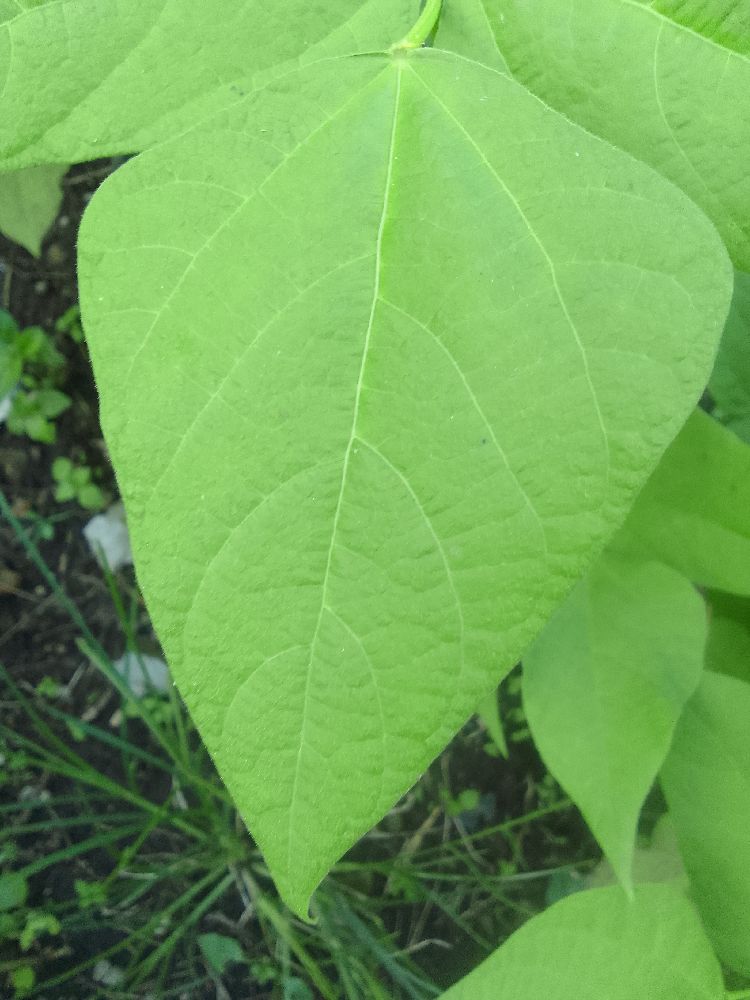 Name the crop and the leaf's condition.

common bean, healthy
